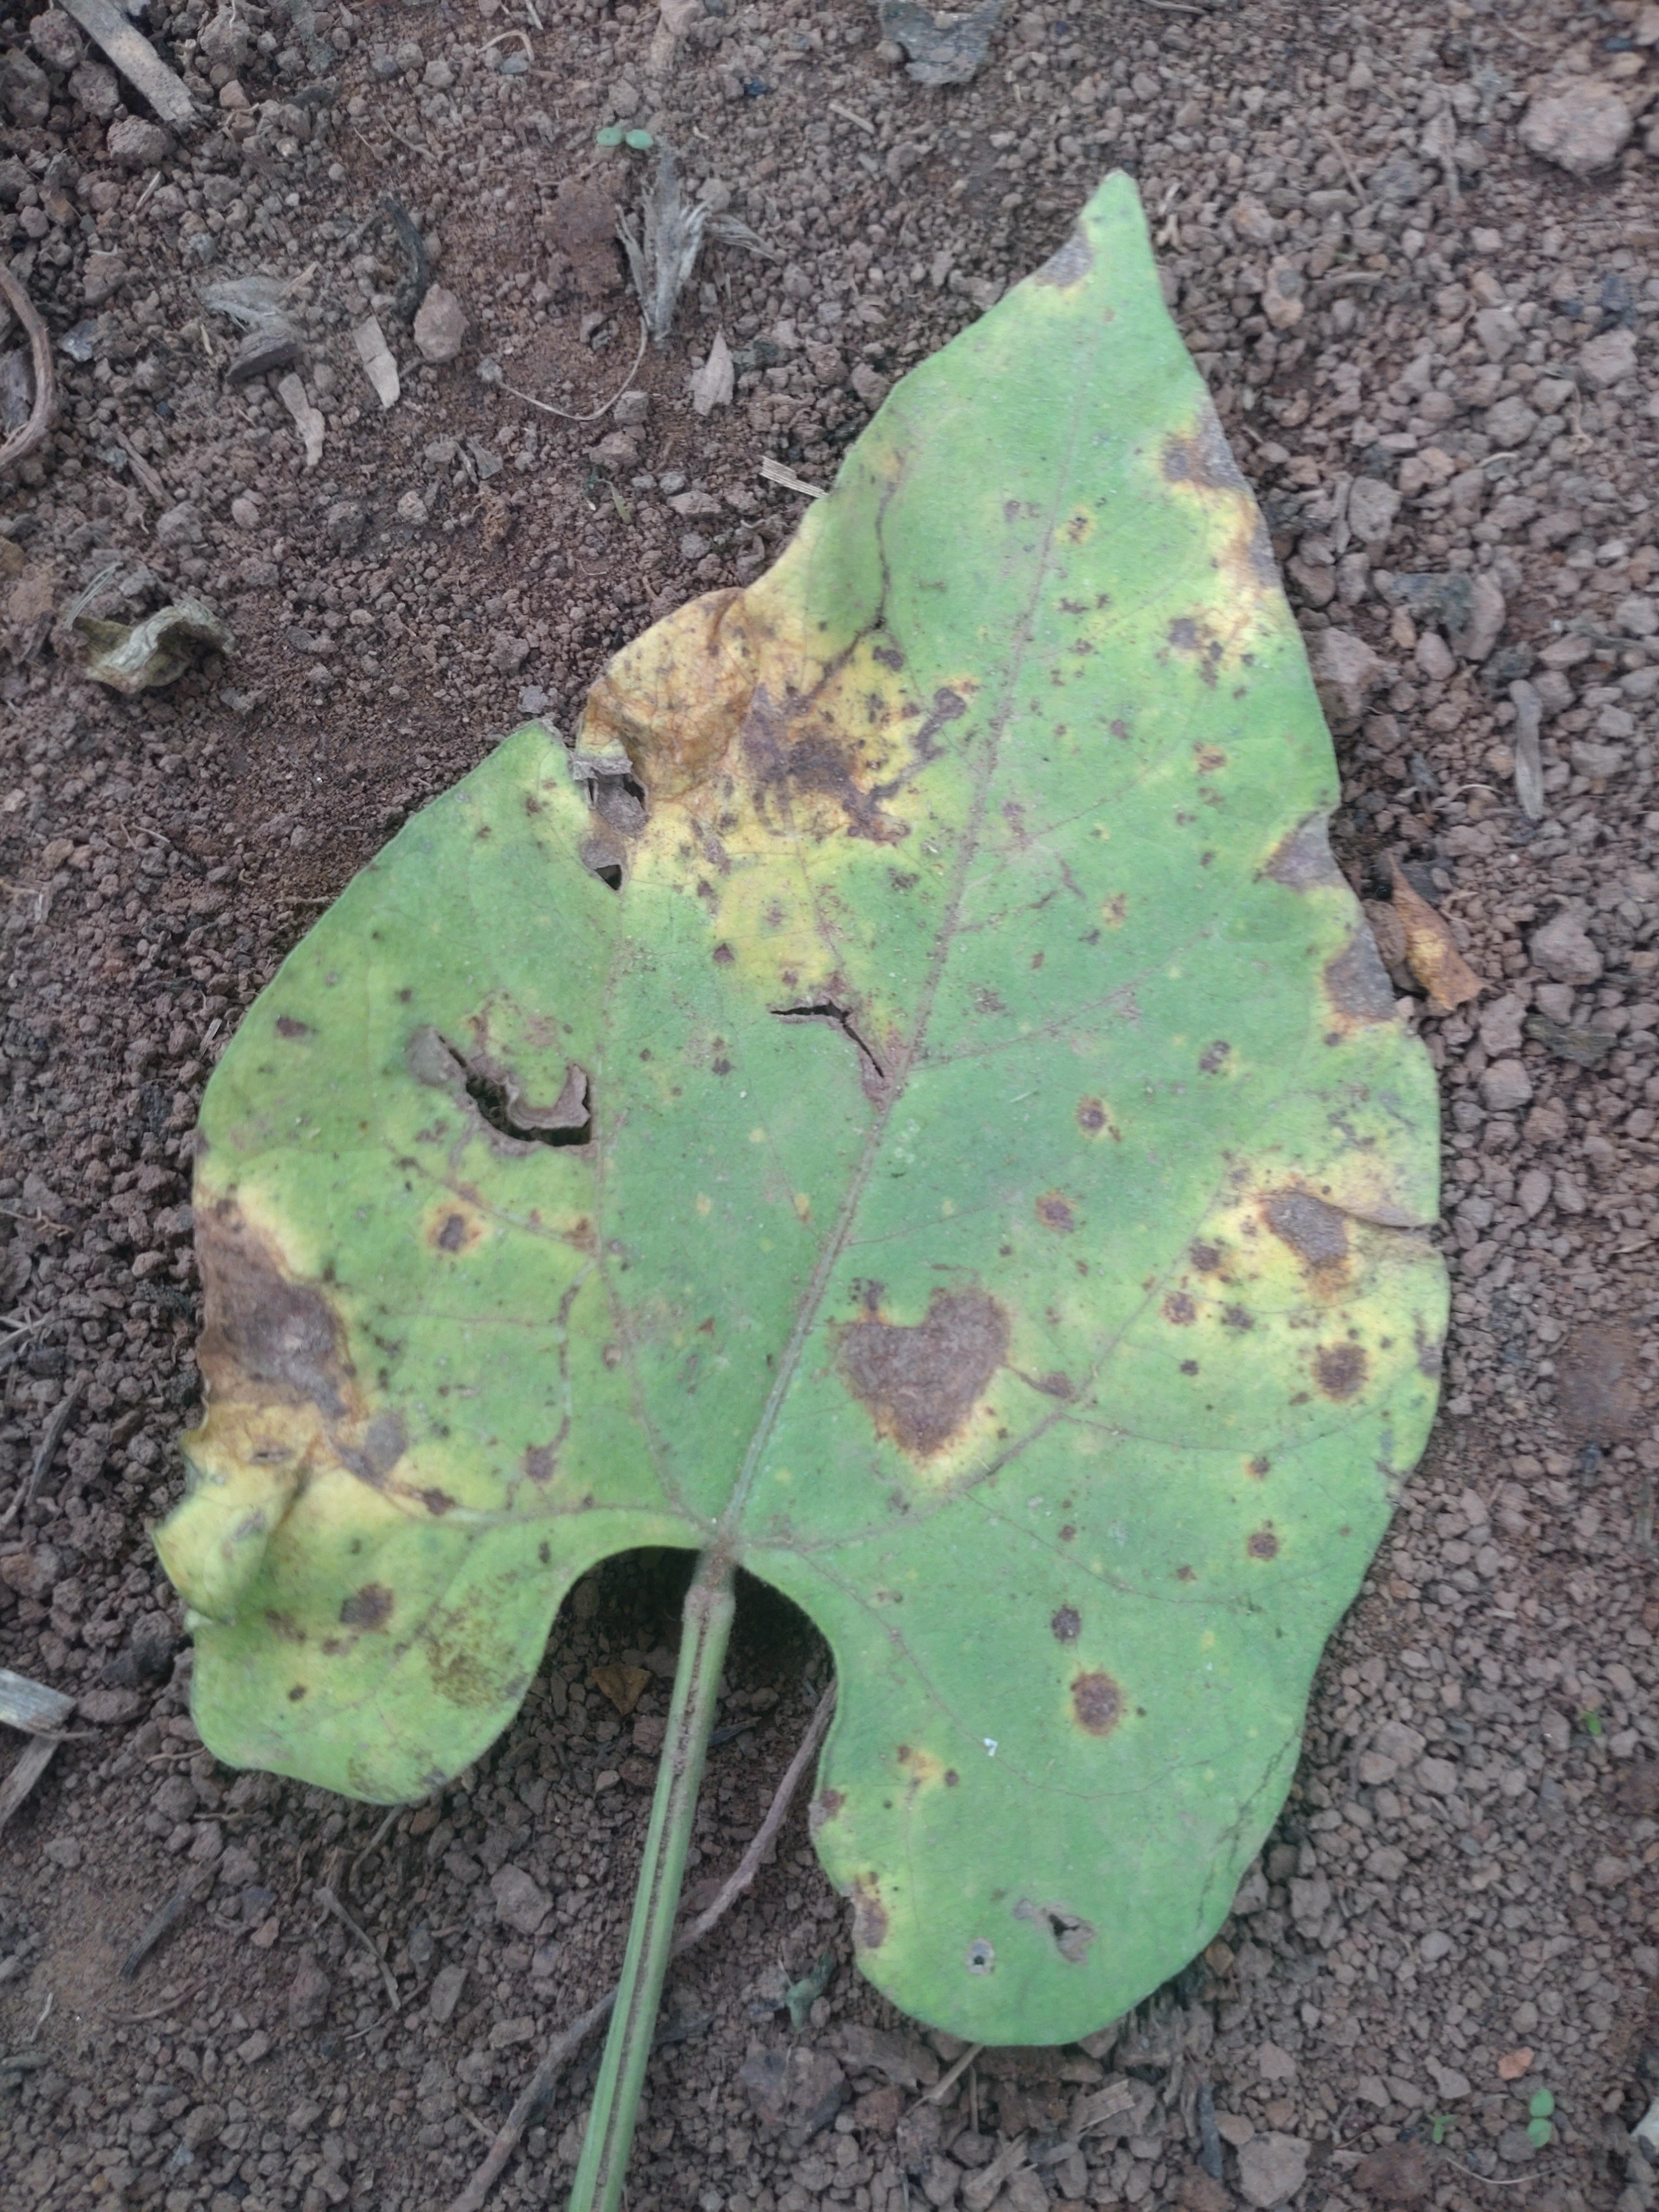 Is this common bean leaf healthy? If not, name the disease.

rust
